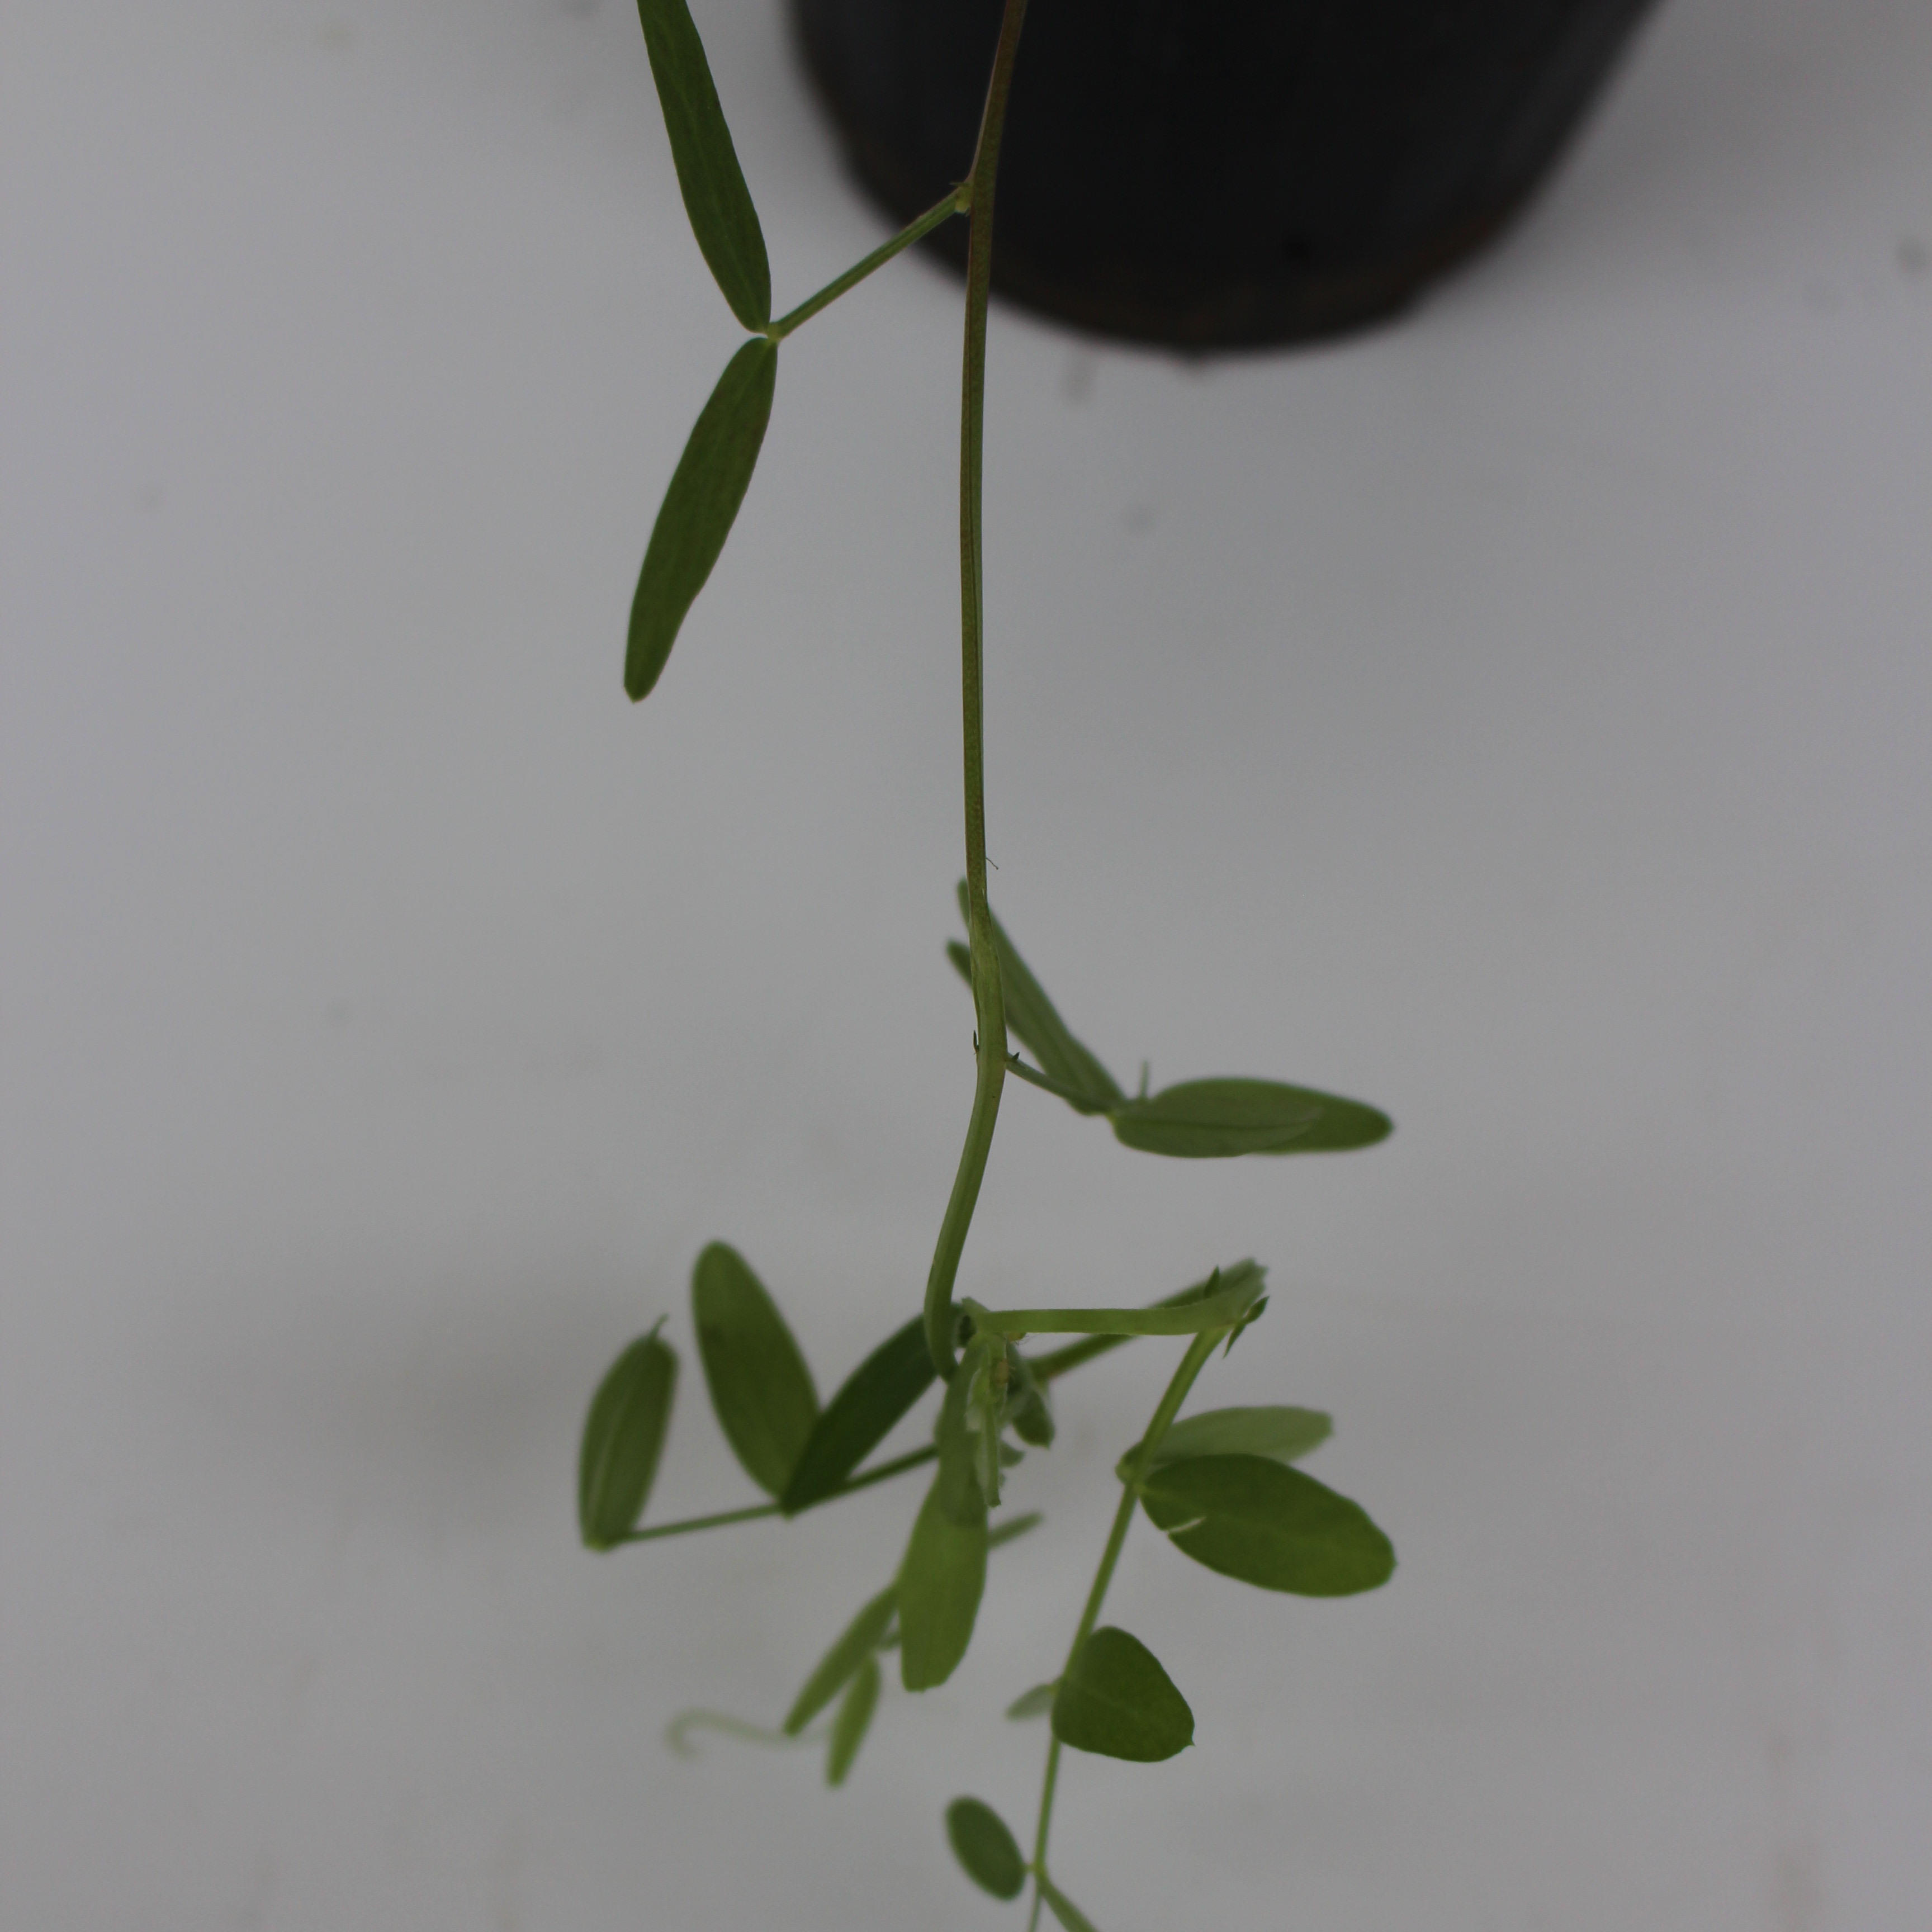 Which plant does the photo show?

Vicia sativa
